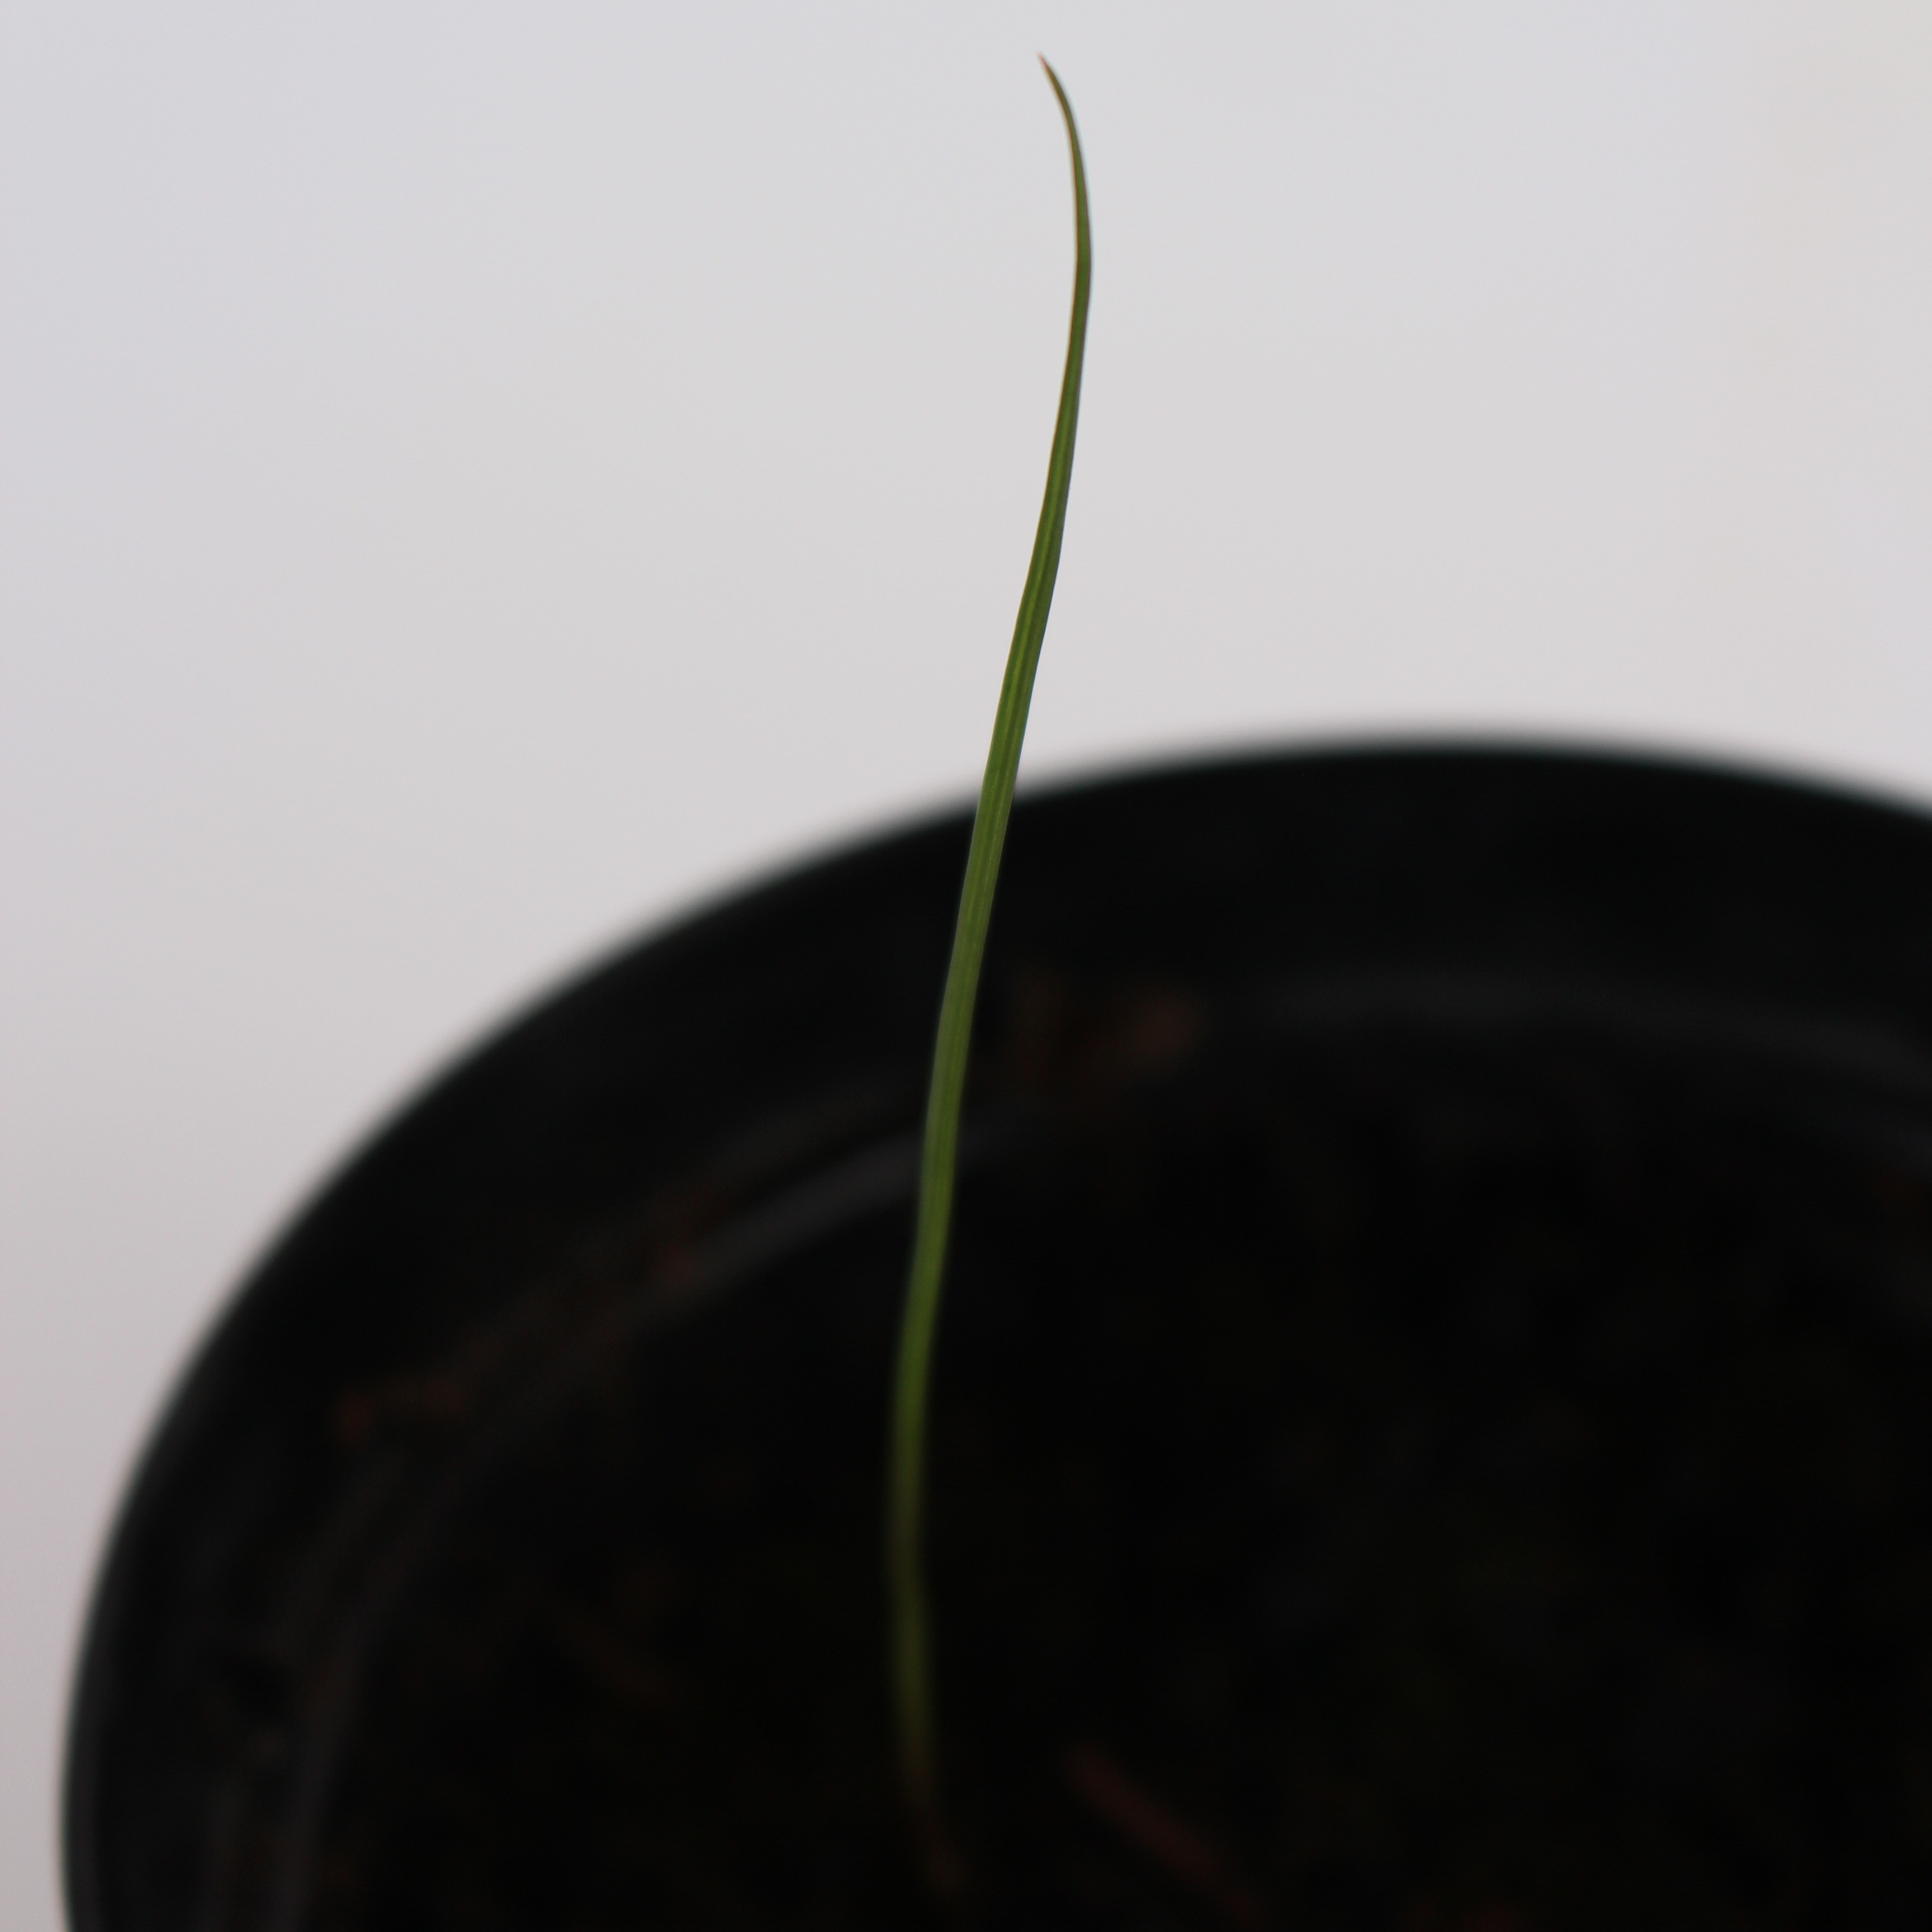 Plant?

Lolium multiflorum
